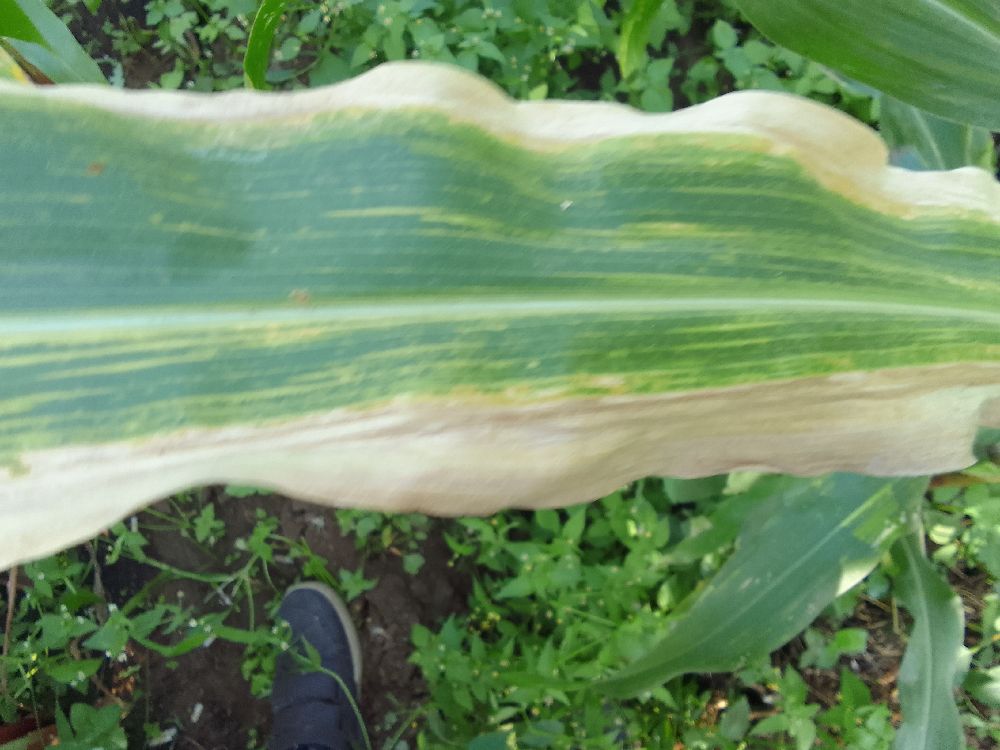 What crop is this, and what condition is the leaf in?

maize, maize lethal necrosis
